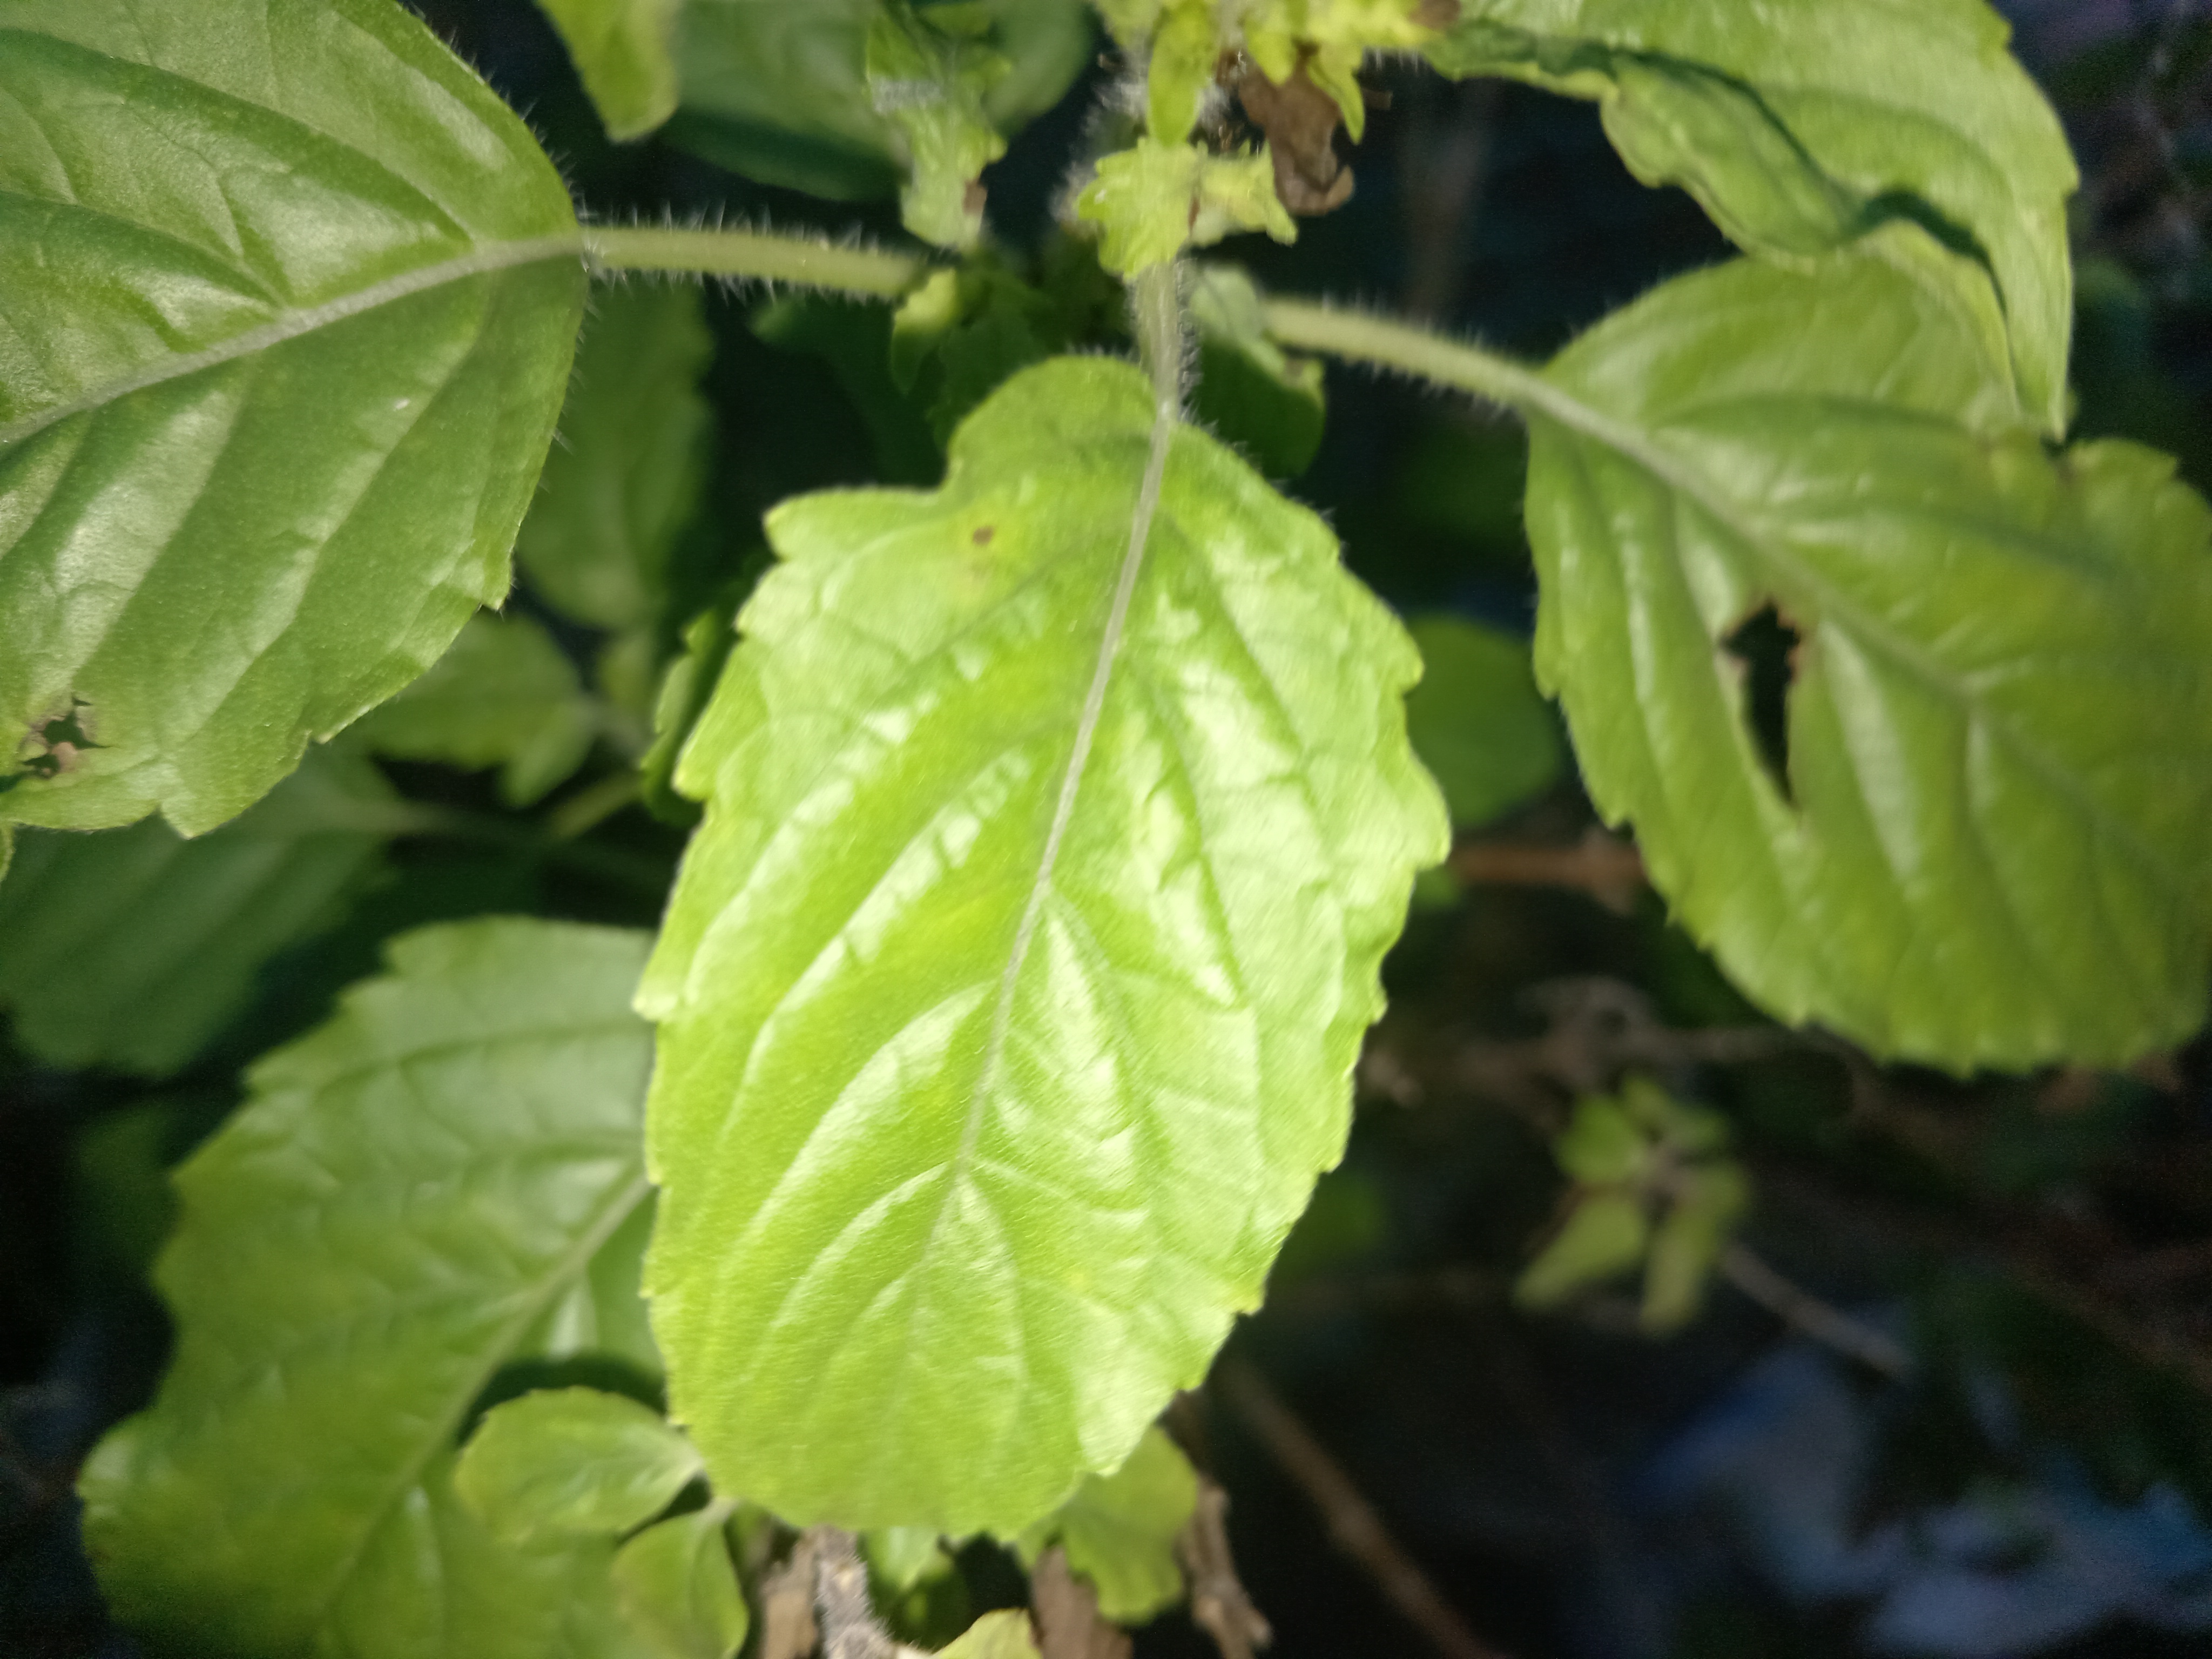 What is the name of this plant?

tulshi
